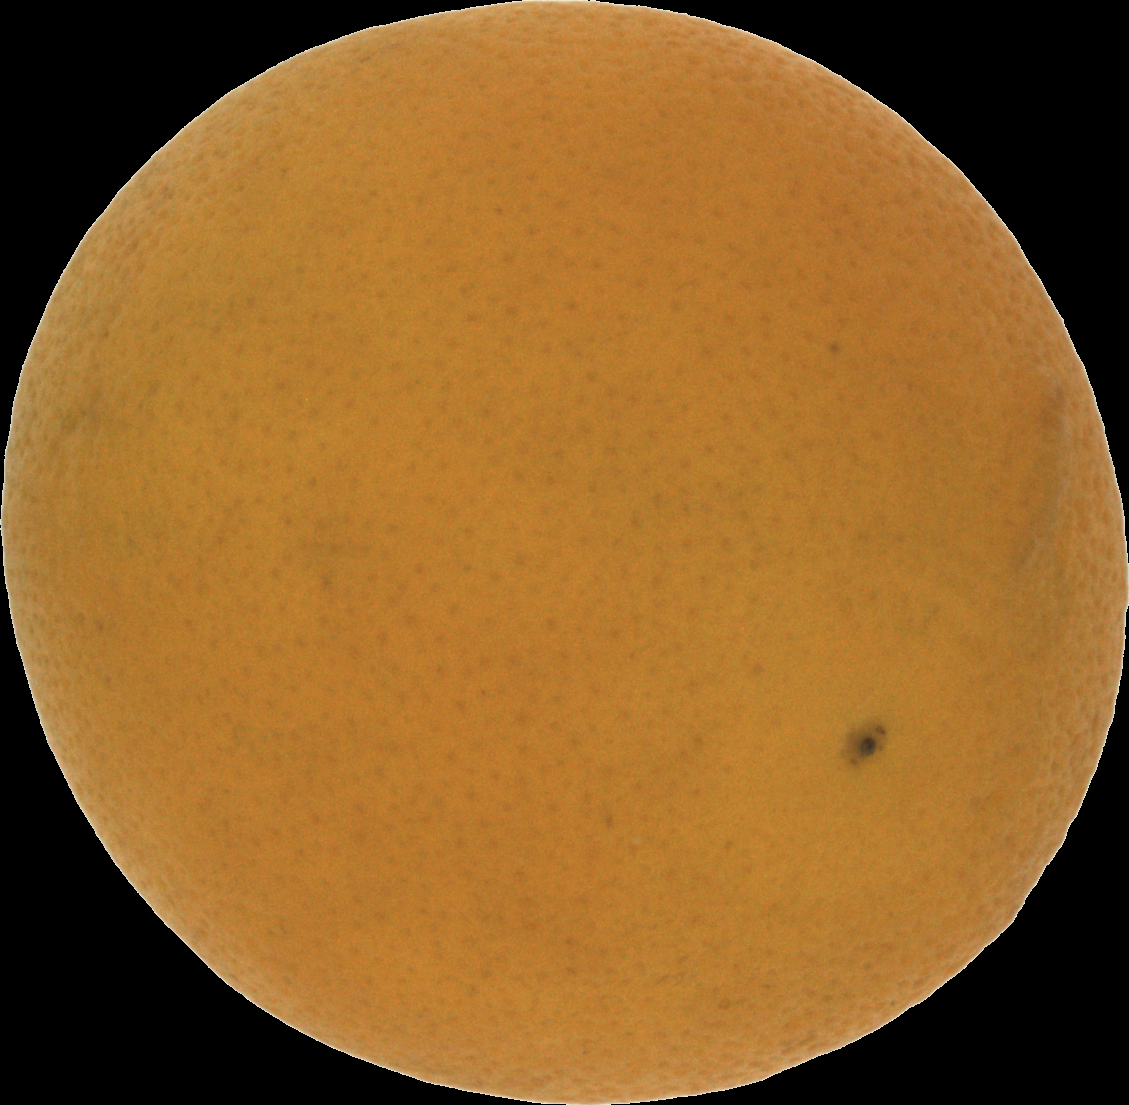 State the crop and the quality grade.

orange, bad
